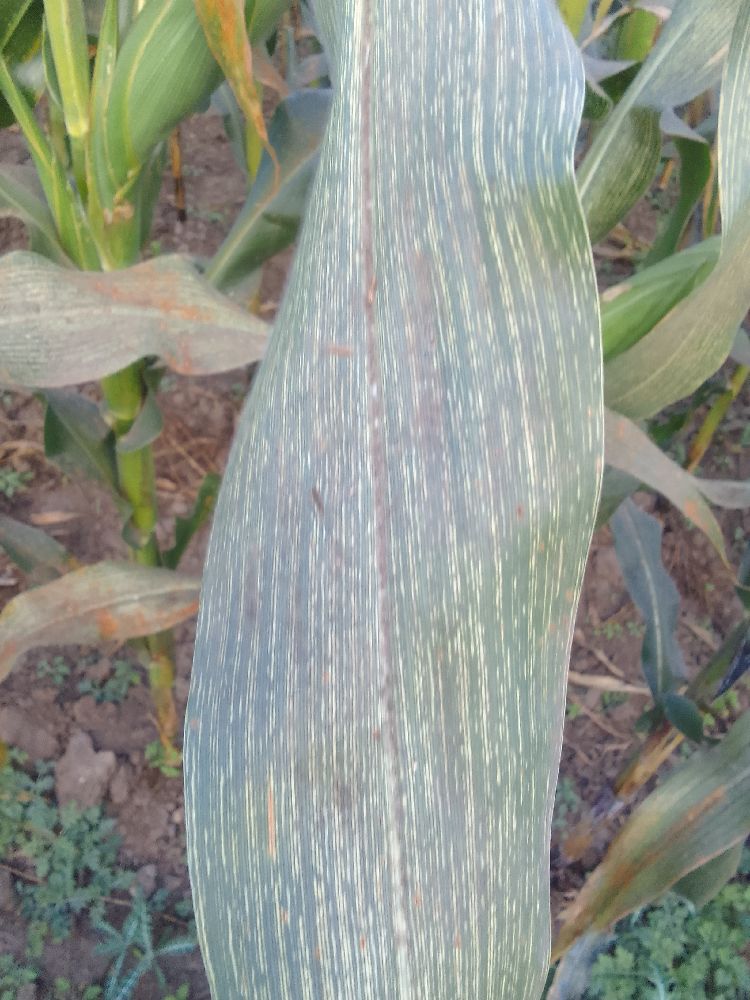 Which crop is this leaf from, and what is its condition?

maize, maize streak virus
